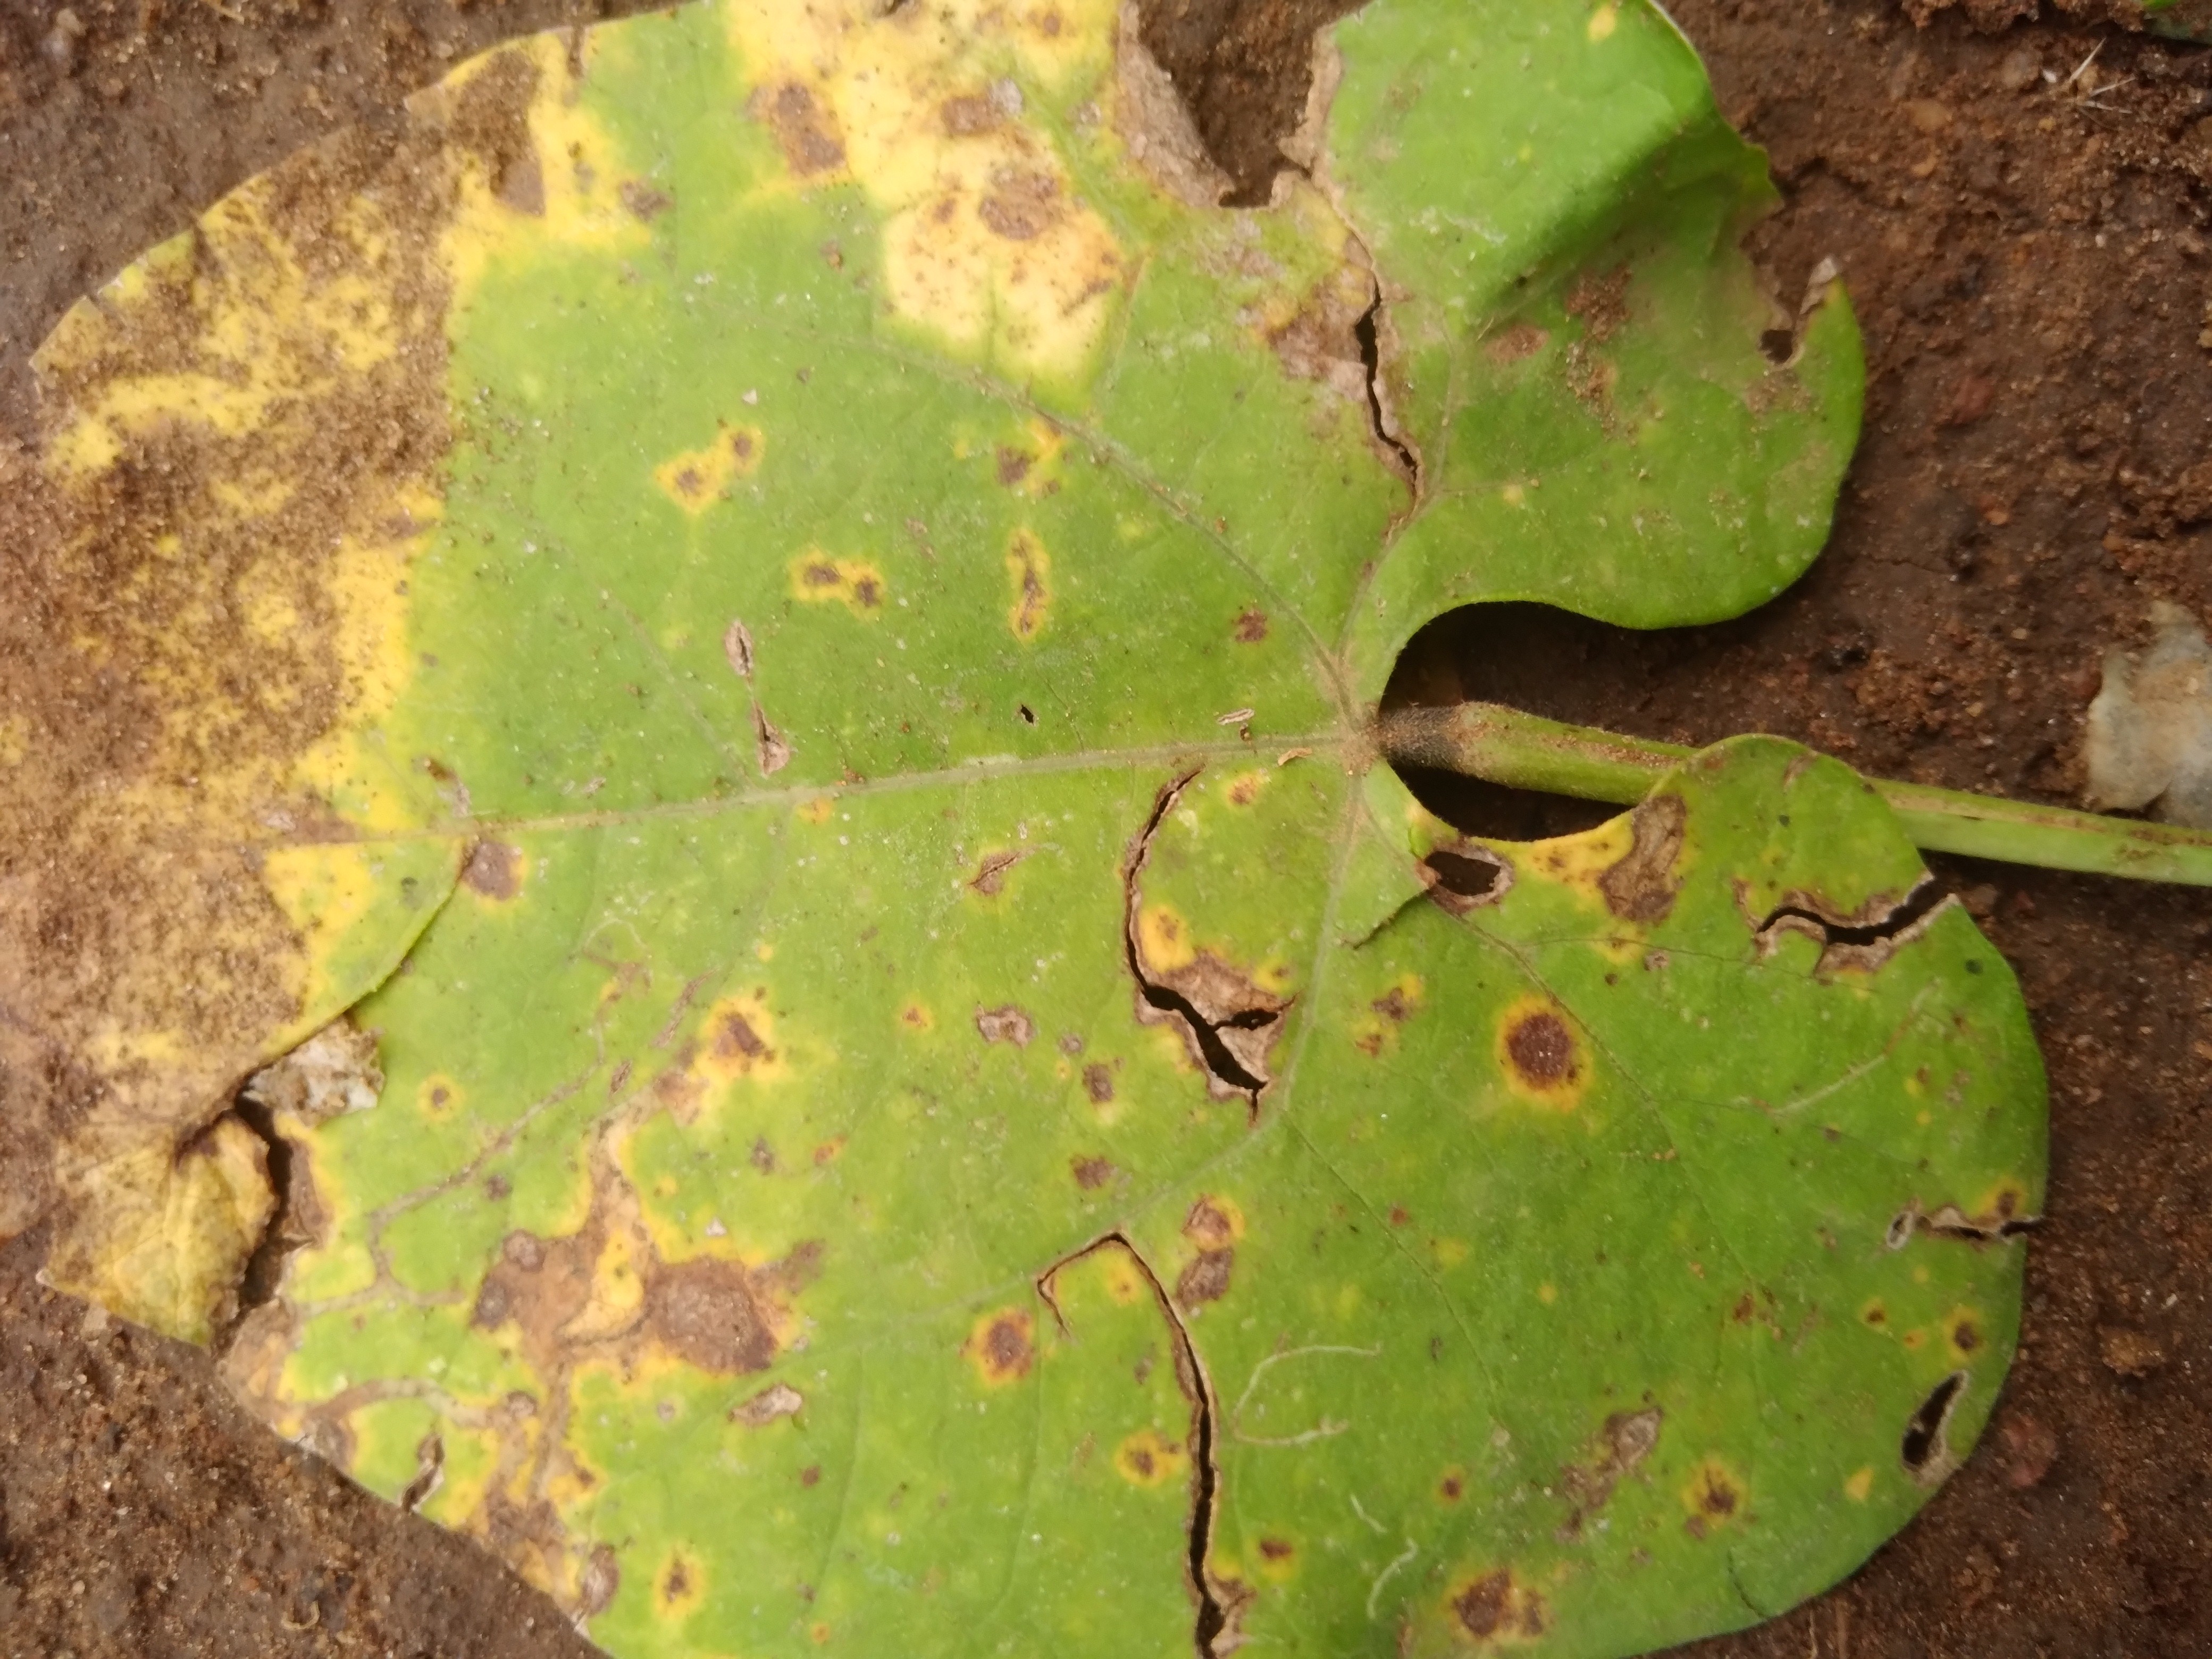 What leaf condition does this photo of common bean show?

rust
